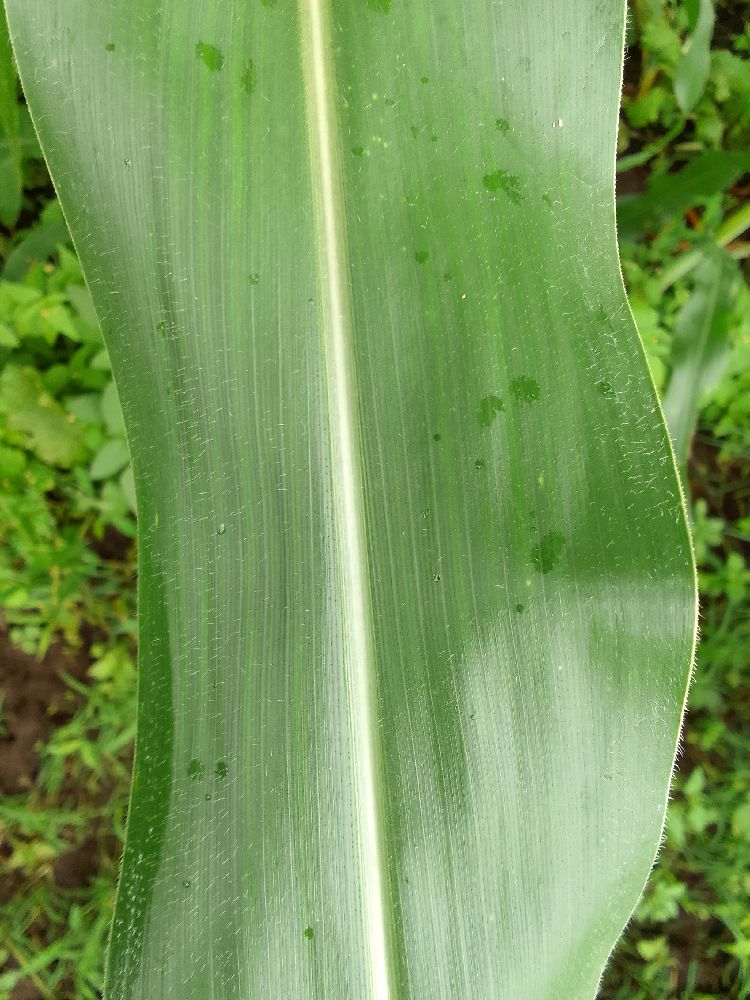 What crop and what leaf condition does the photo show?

maize, healthy
